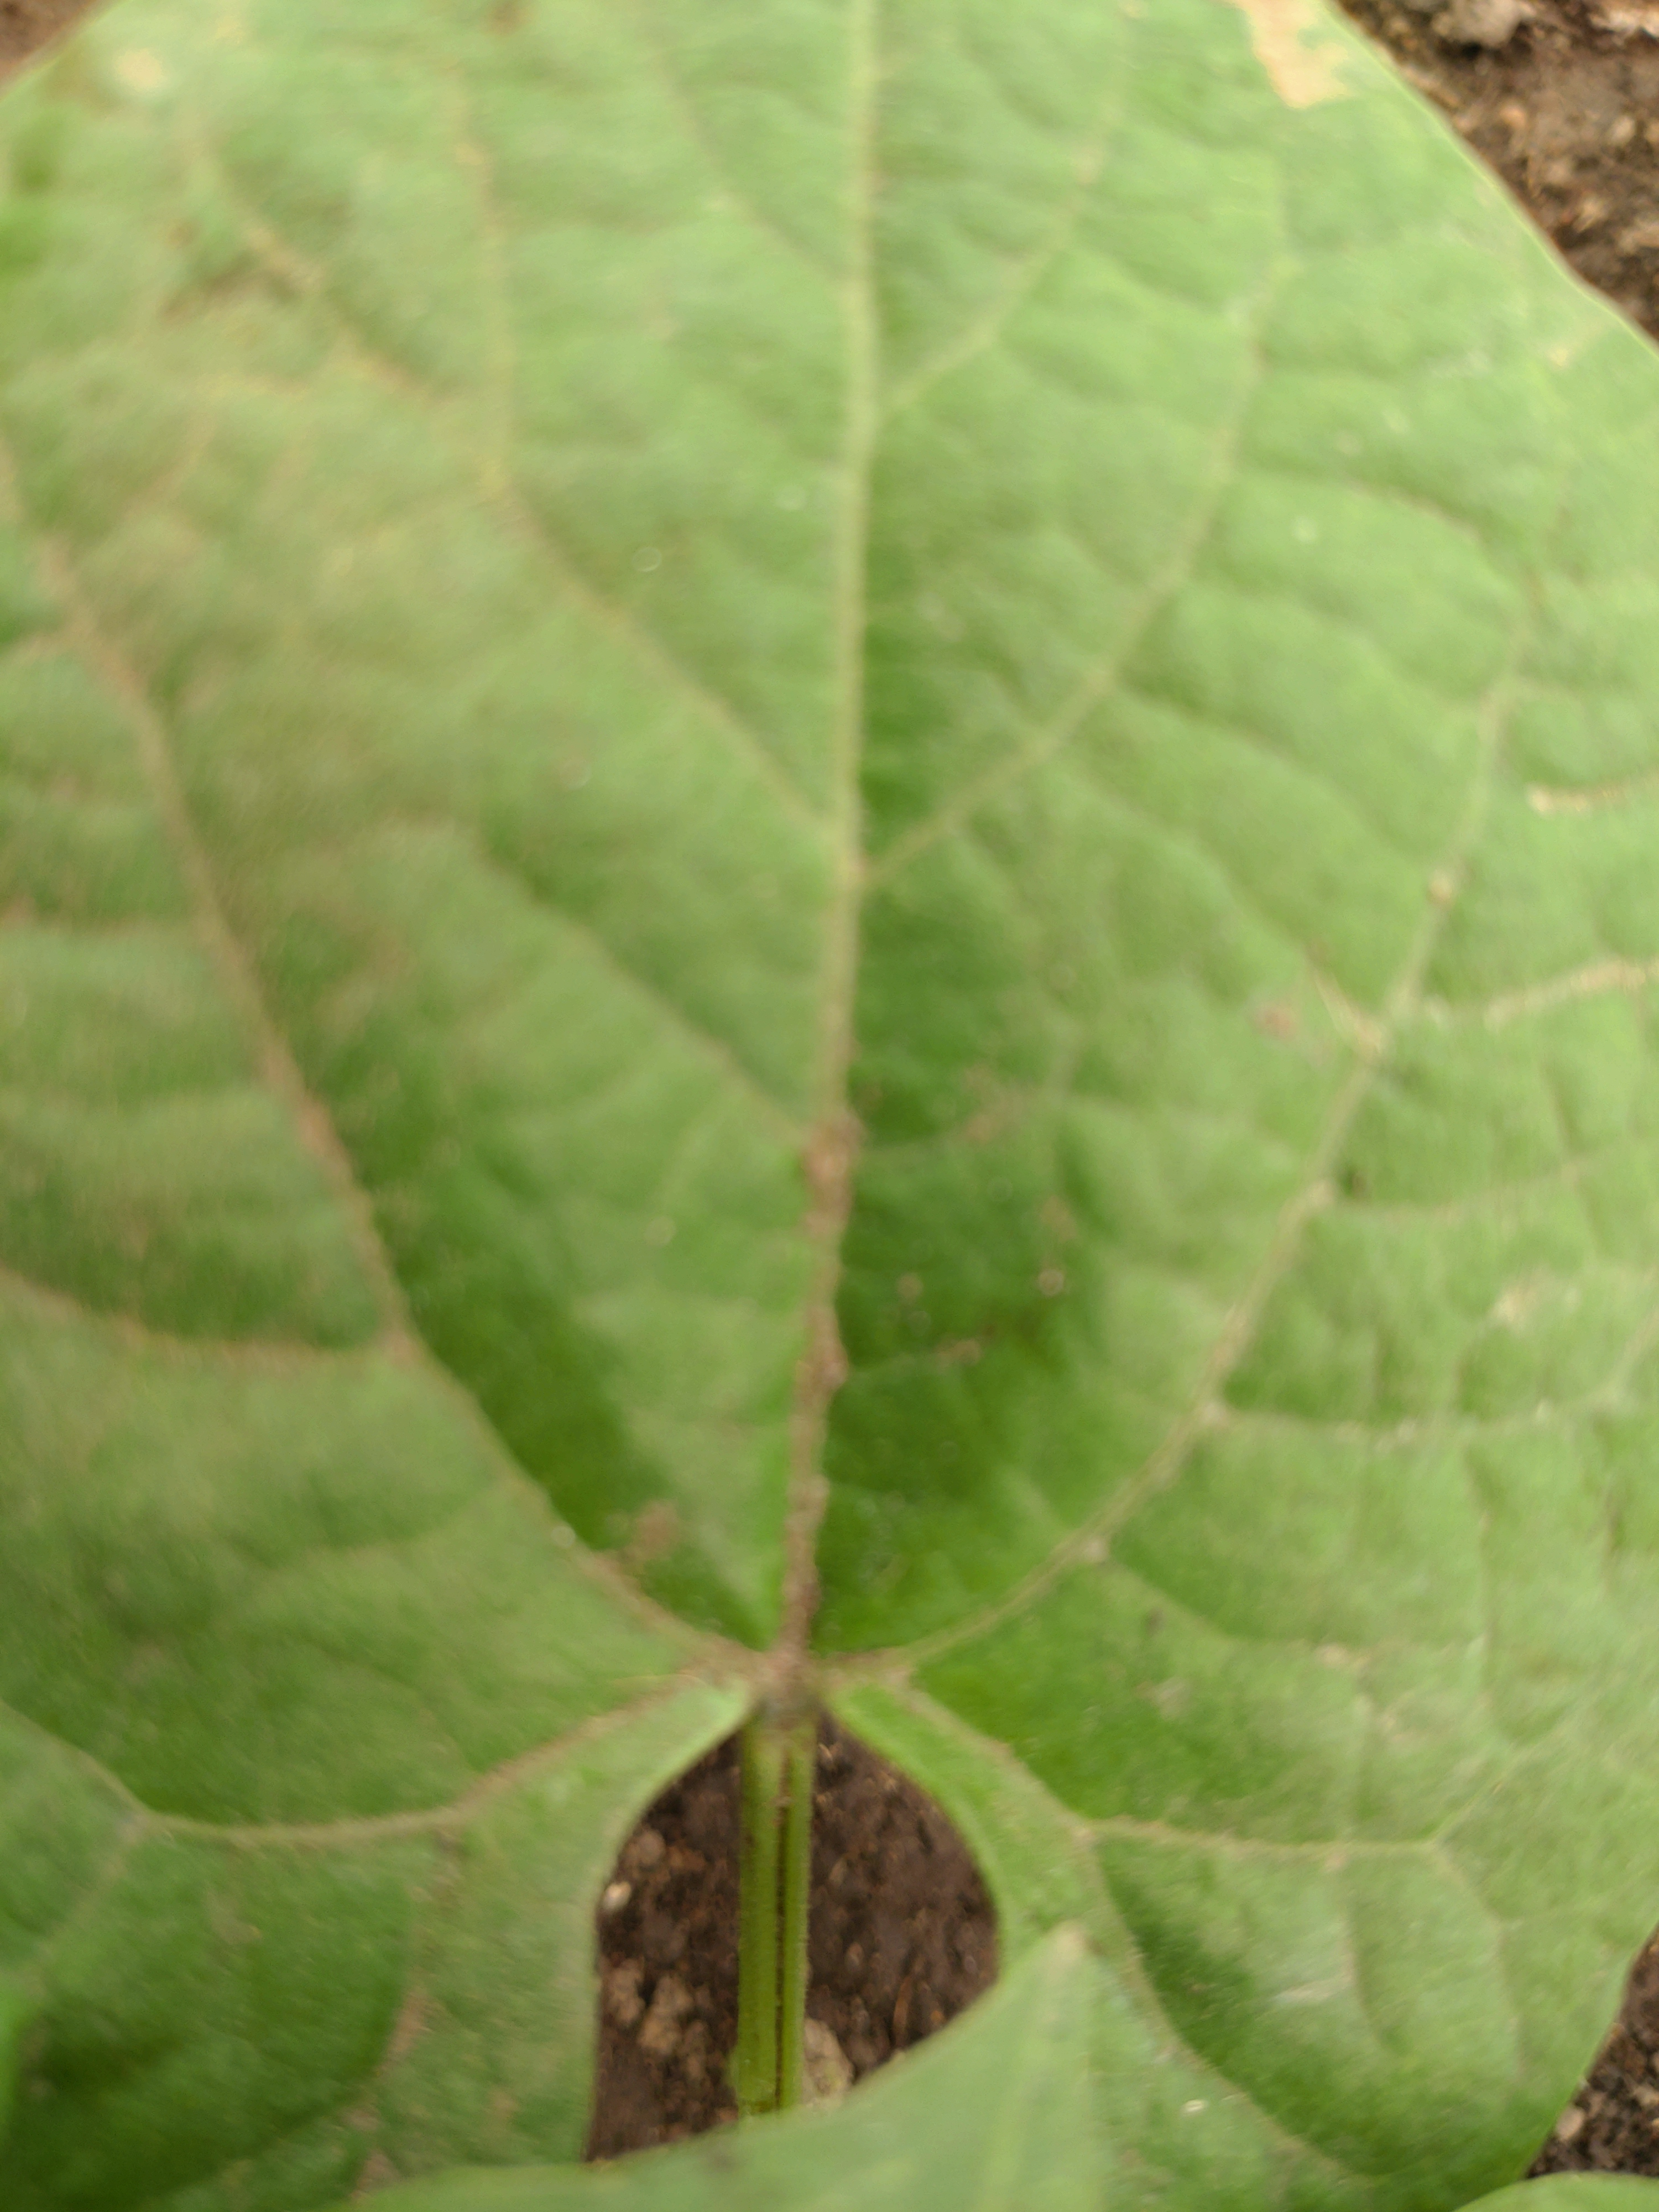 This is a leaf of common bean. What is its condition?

healthy
